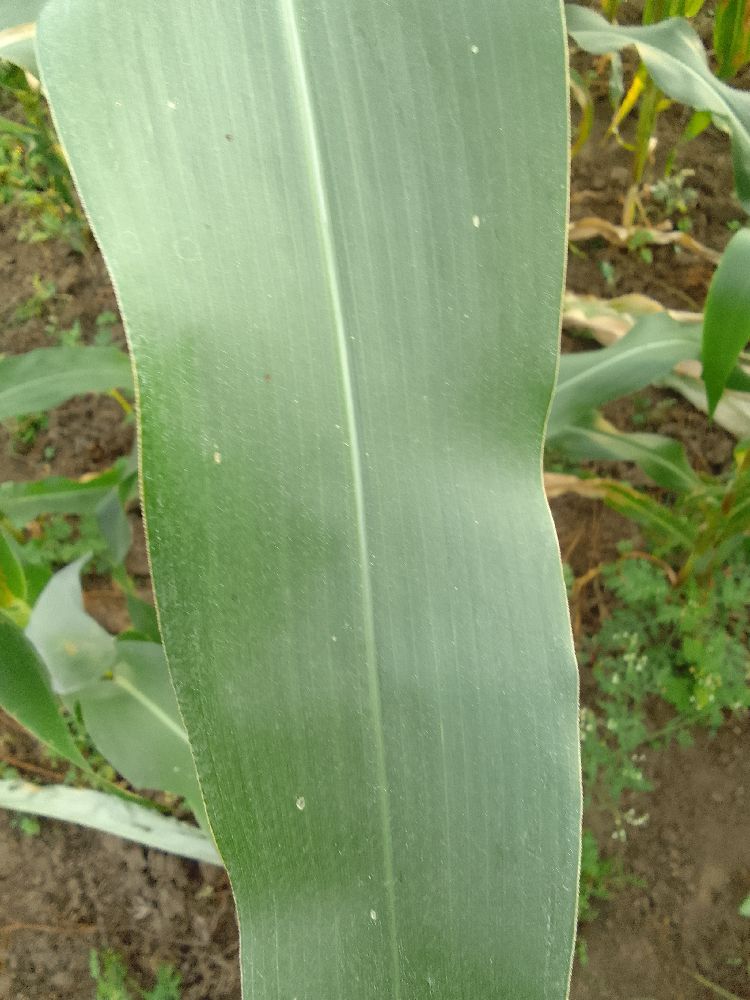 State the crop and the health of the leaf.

maize, healthy
